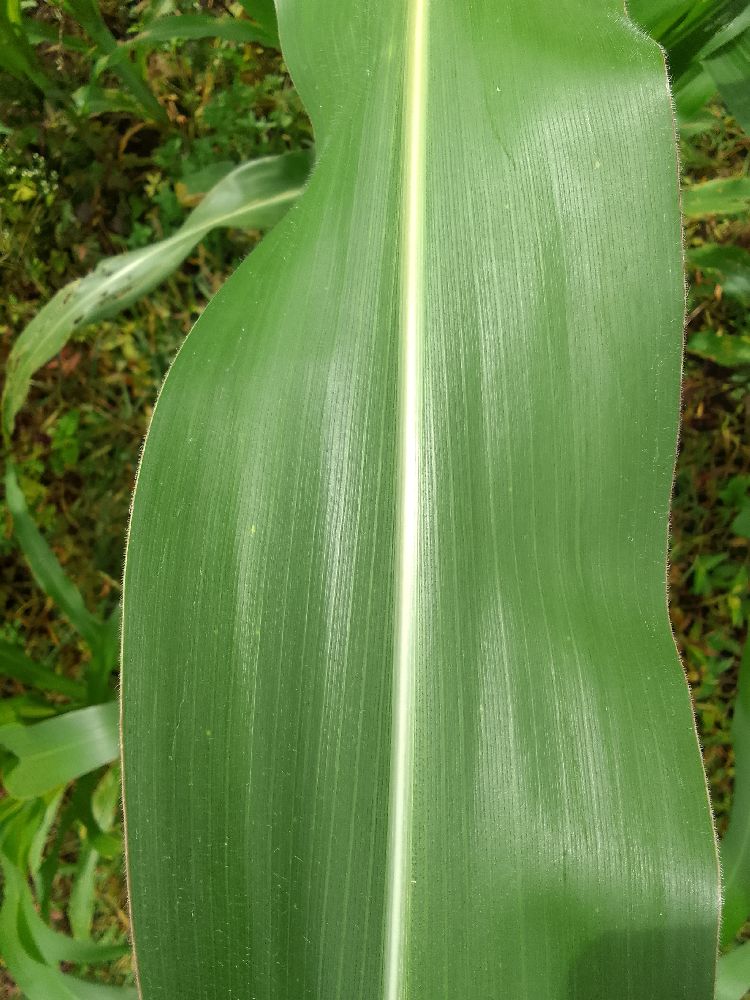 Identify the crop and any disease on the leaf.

maize, healthy
